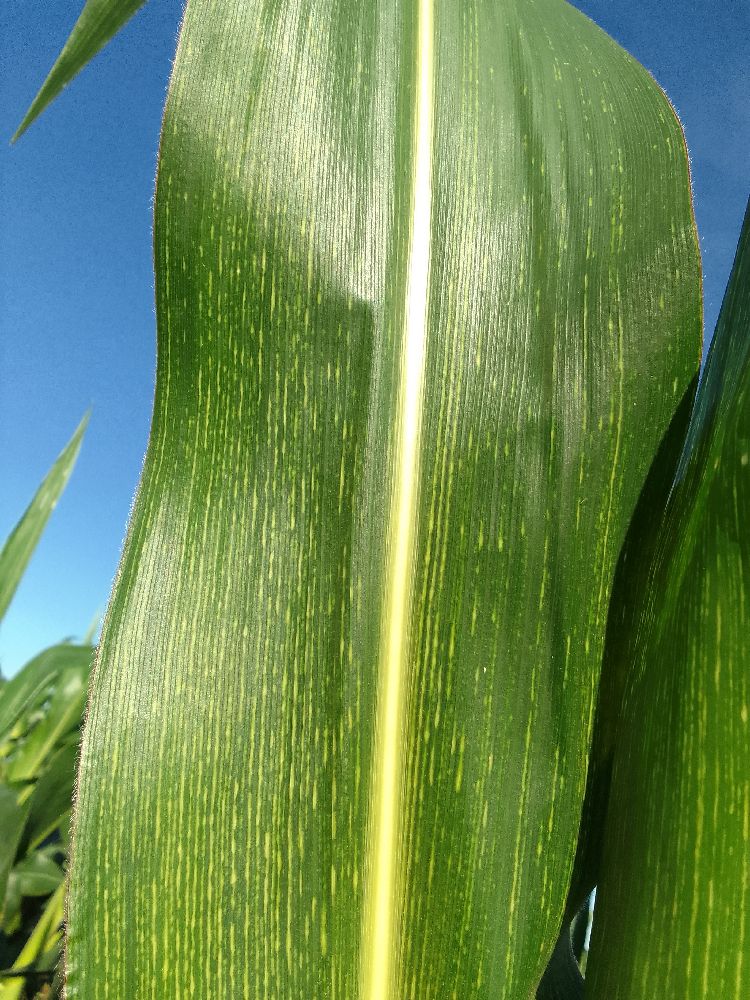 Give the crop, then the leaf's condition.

maize, maize streak virus
